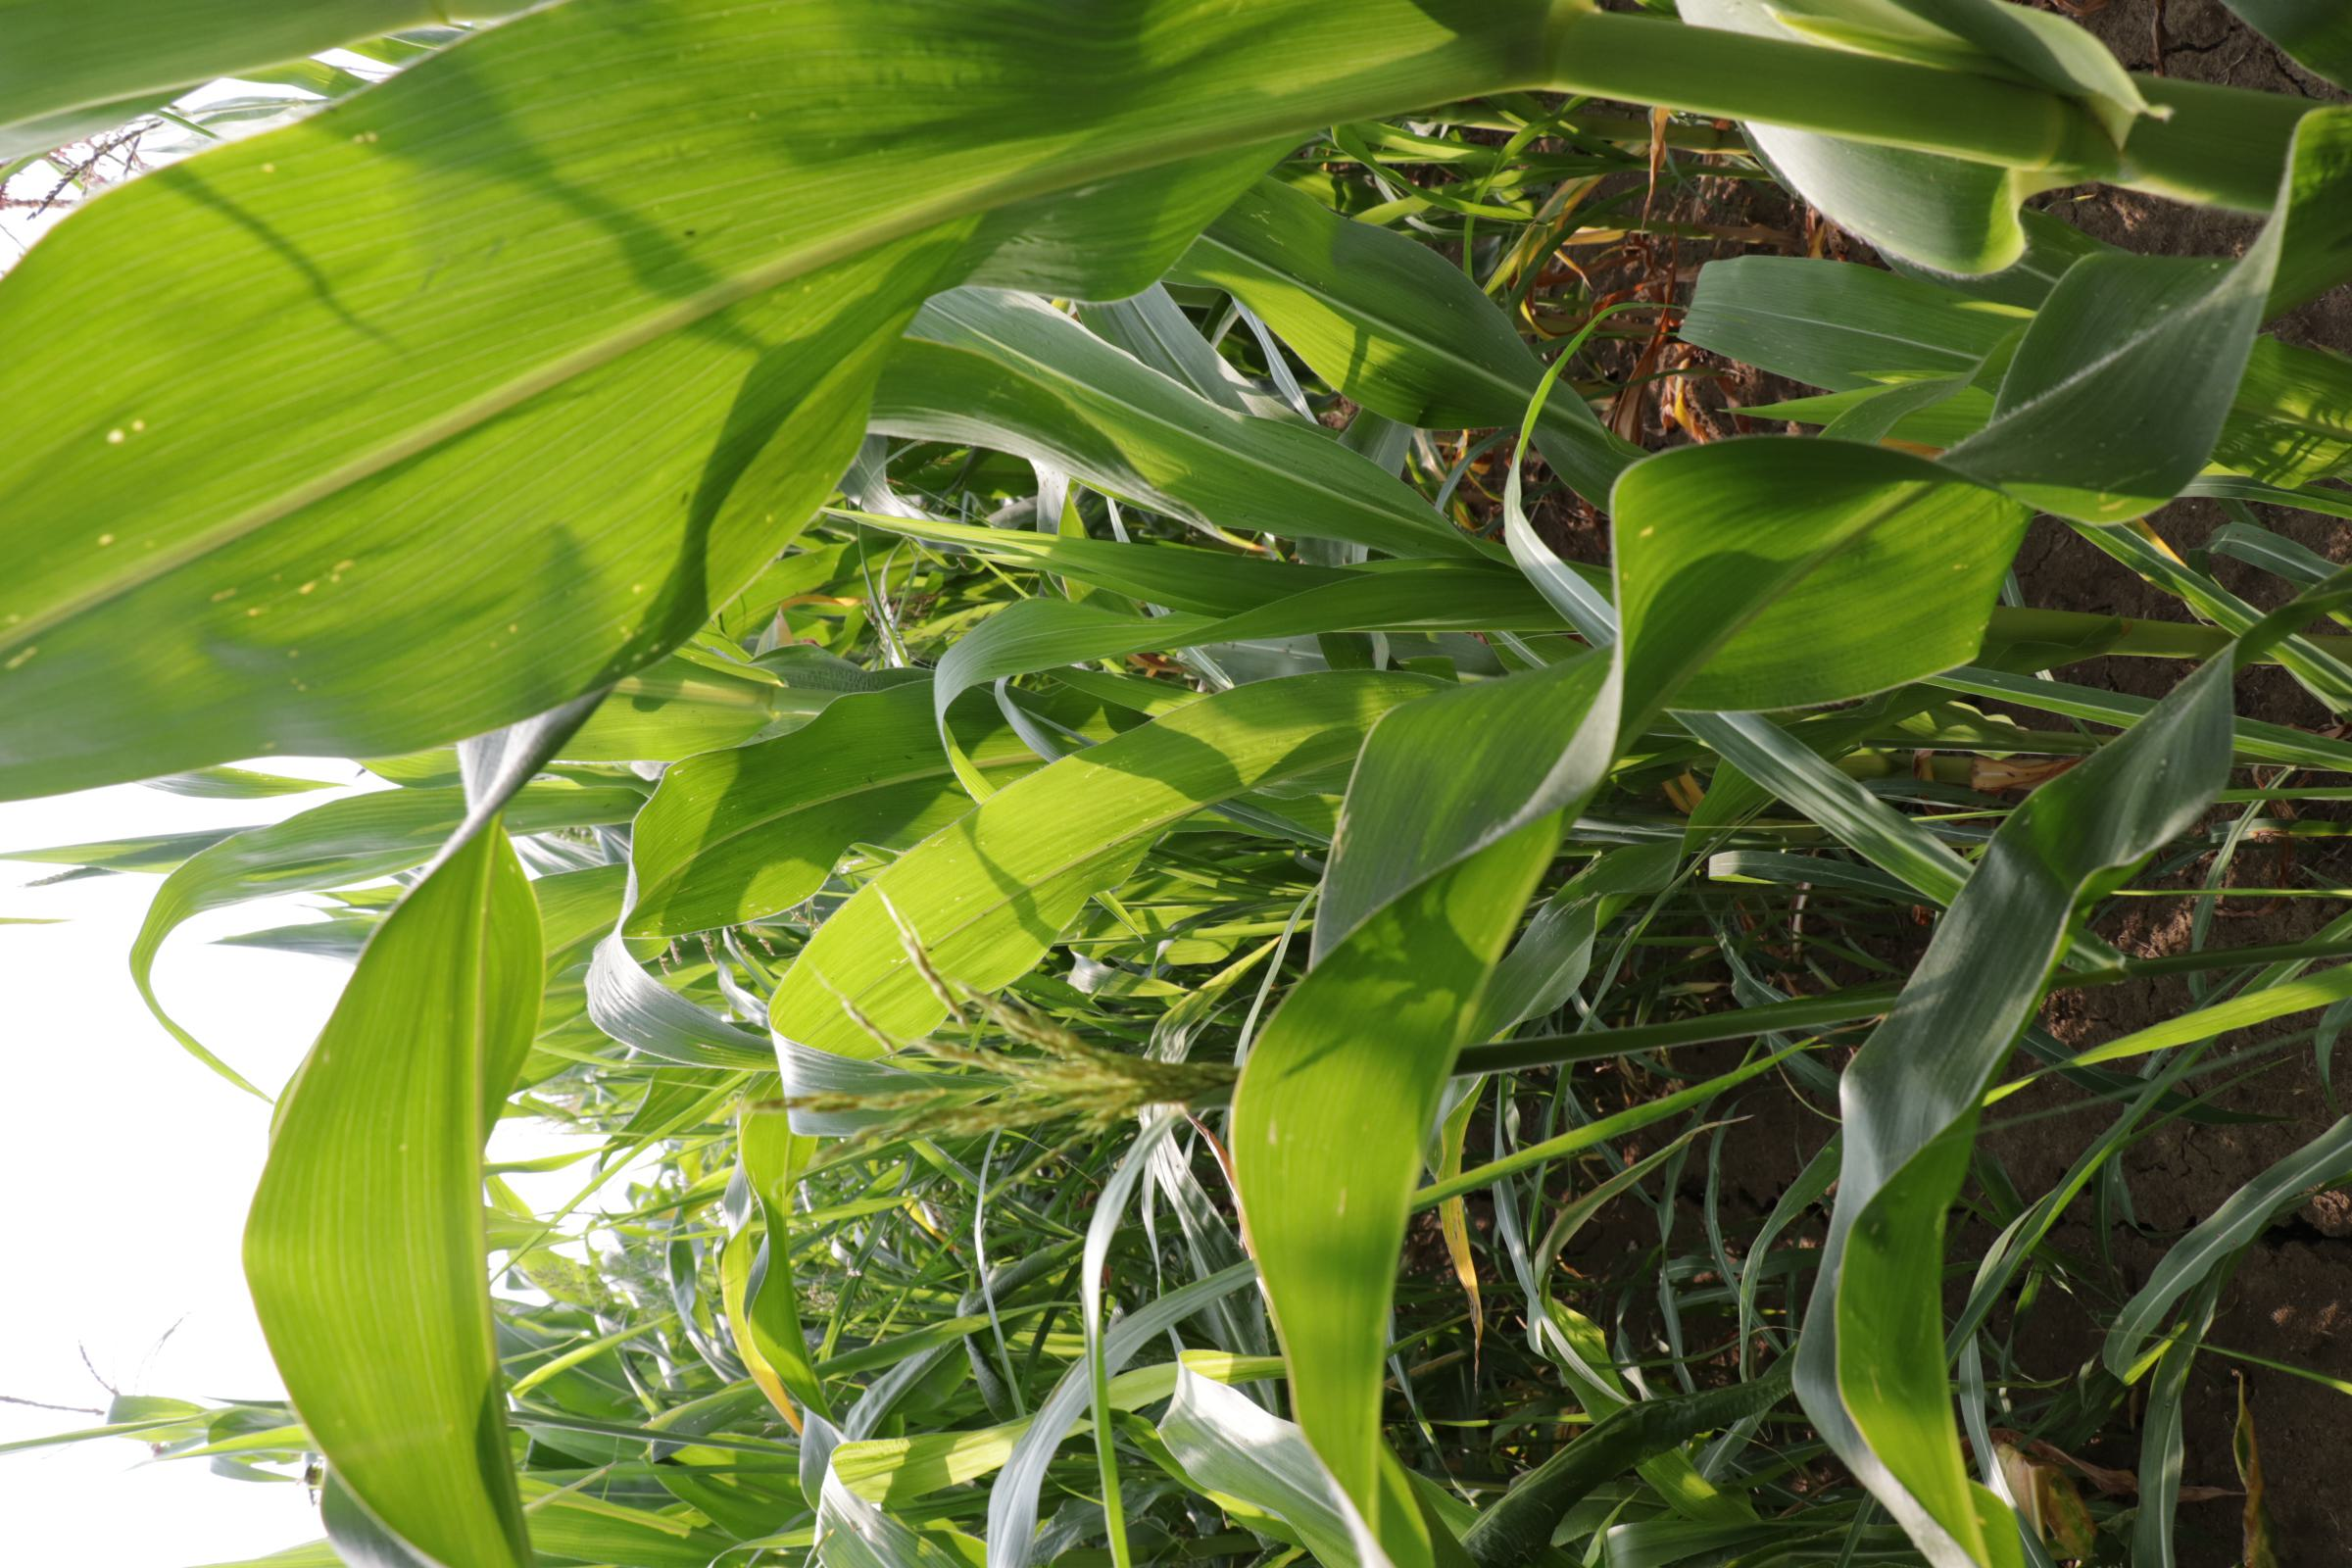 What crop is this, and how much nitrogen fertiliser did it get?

maize, full nitrogen fertilisation
